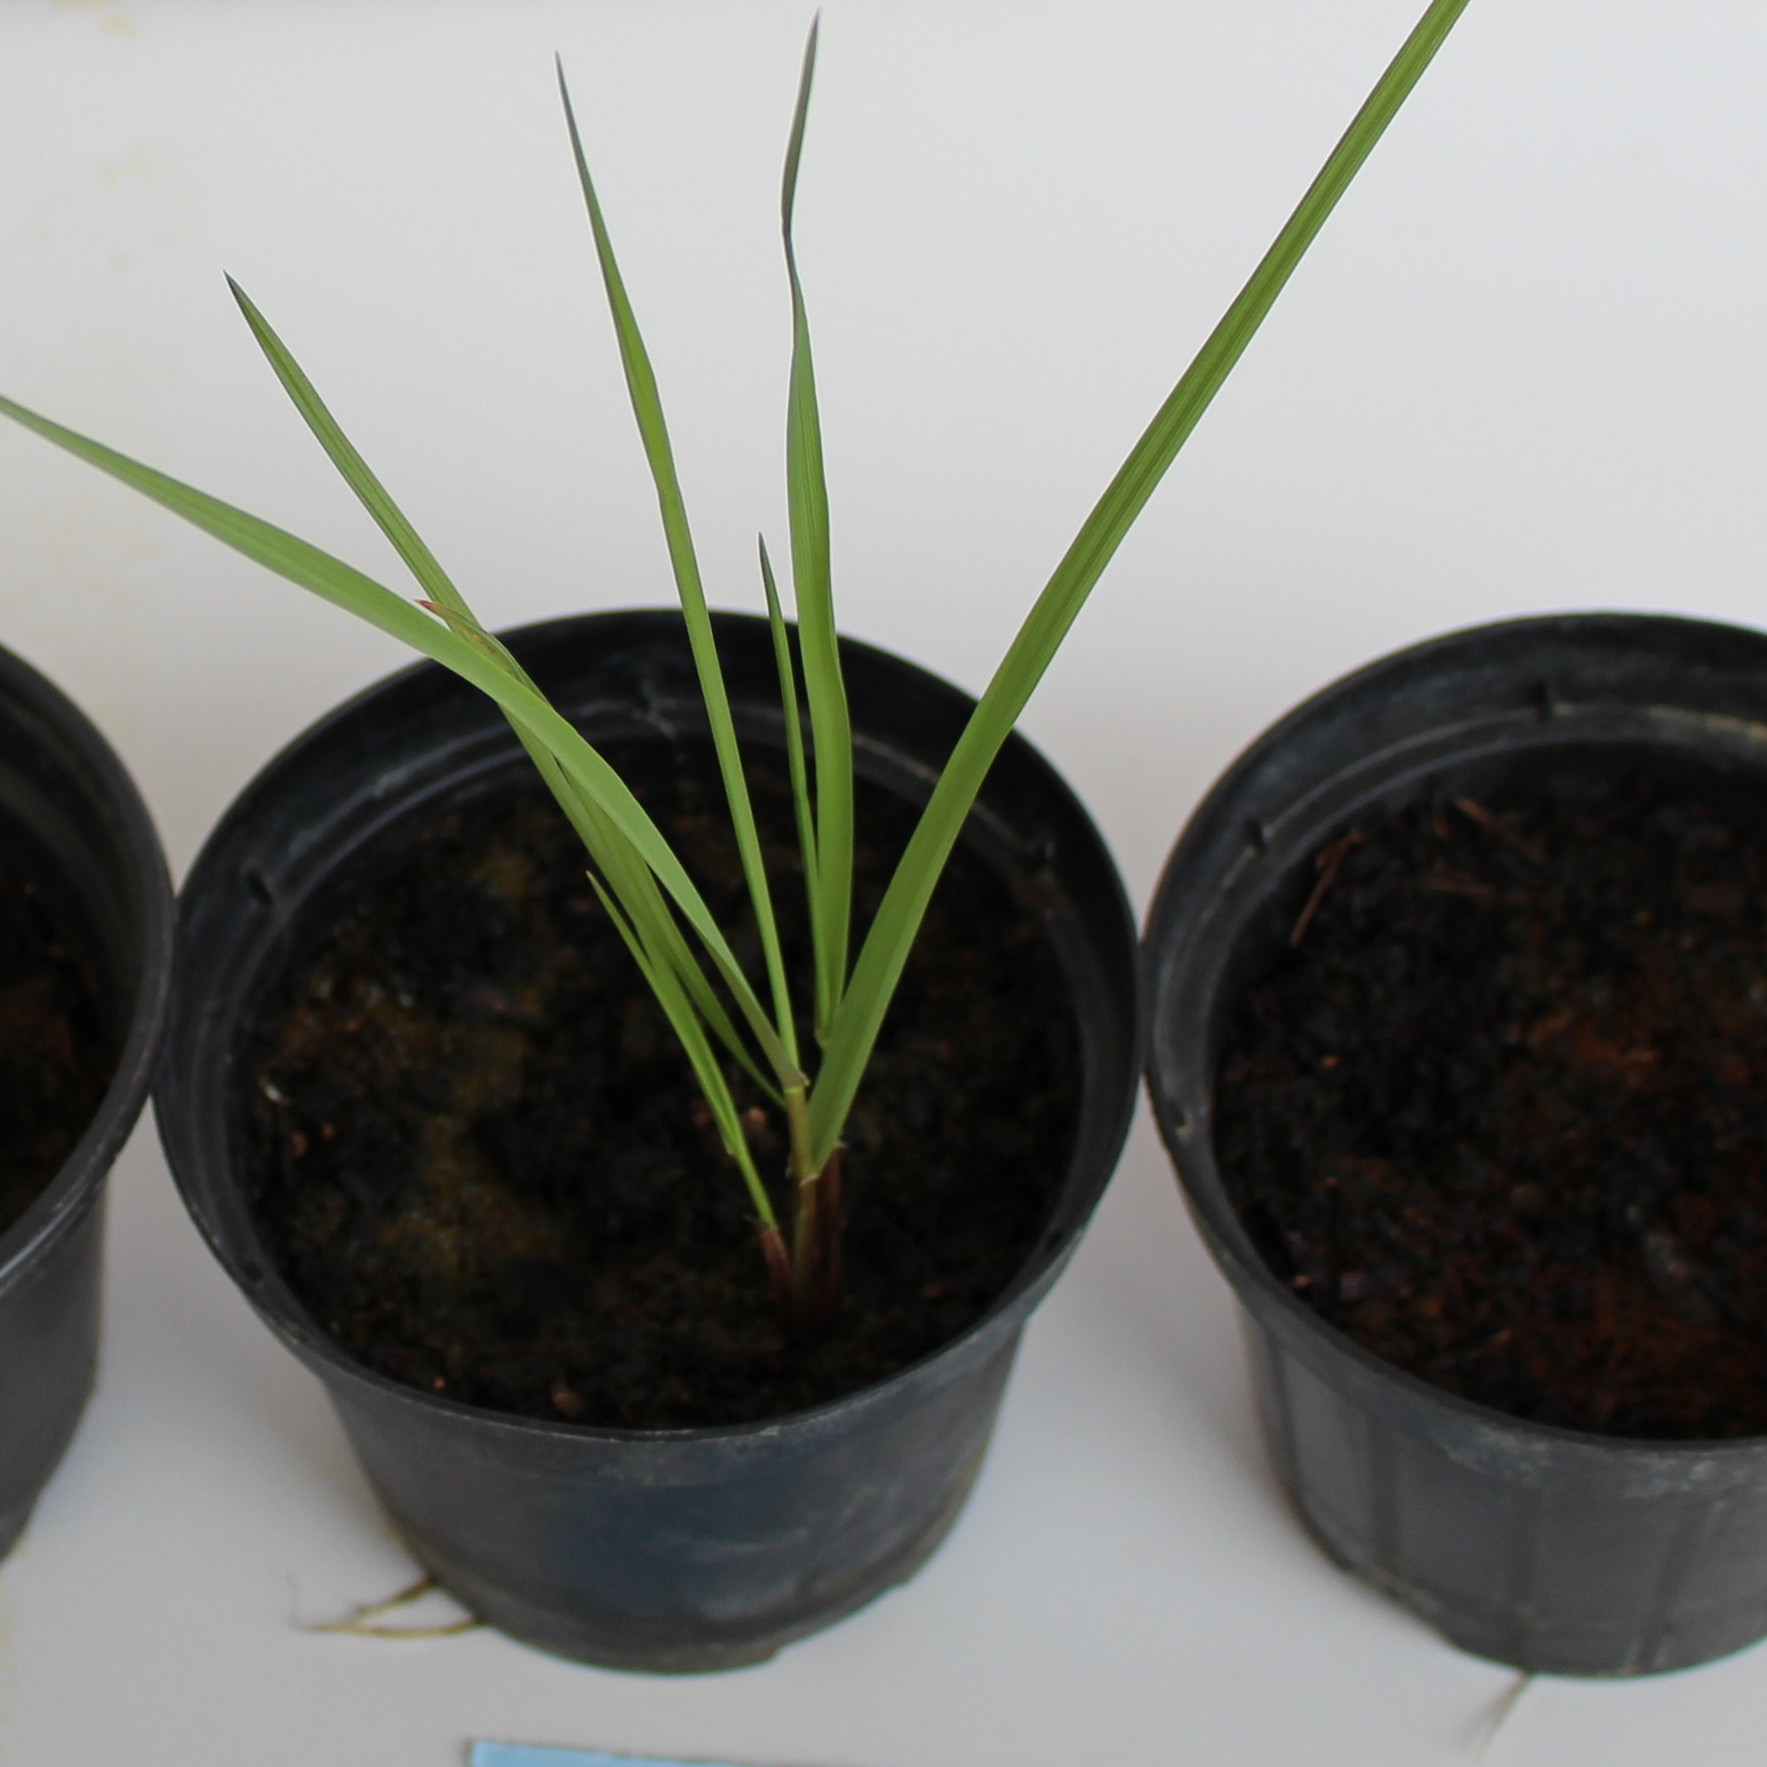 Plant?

Lolium multiflorum
